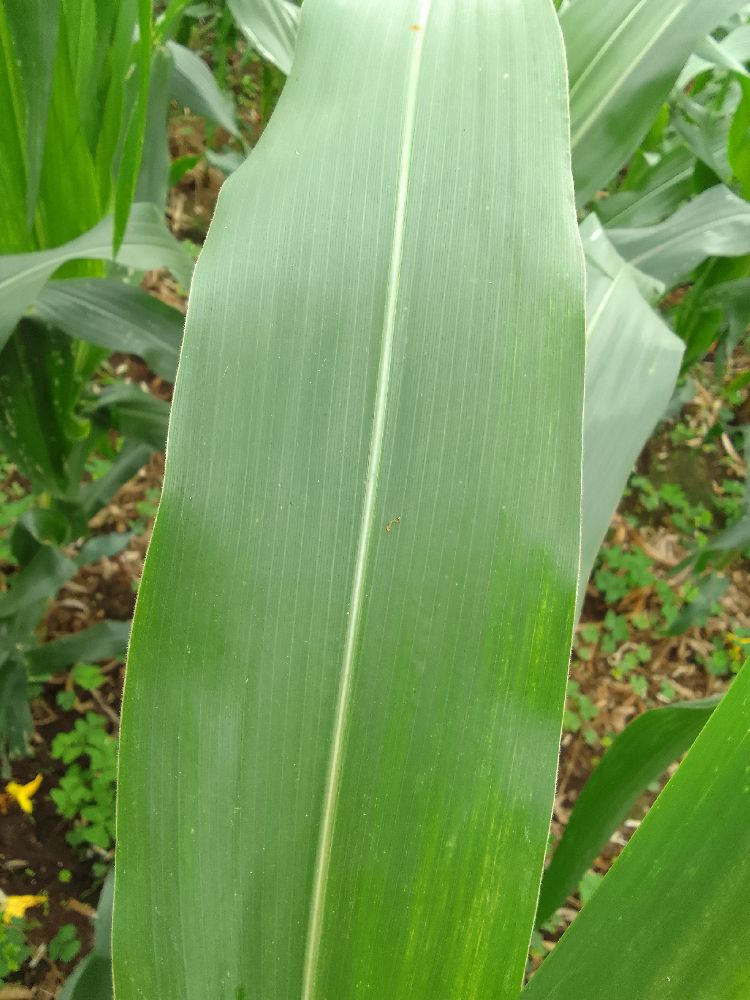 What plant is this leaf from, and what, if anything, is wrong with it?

maize, healthy
